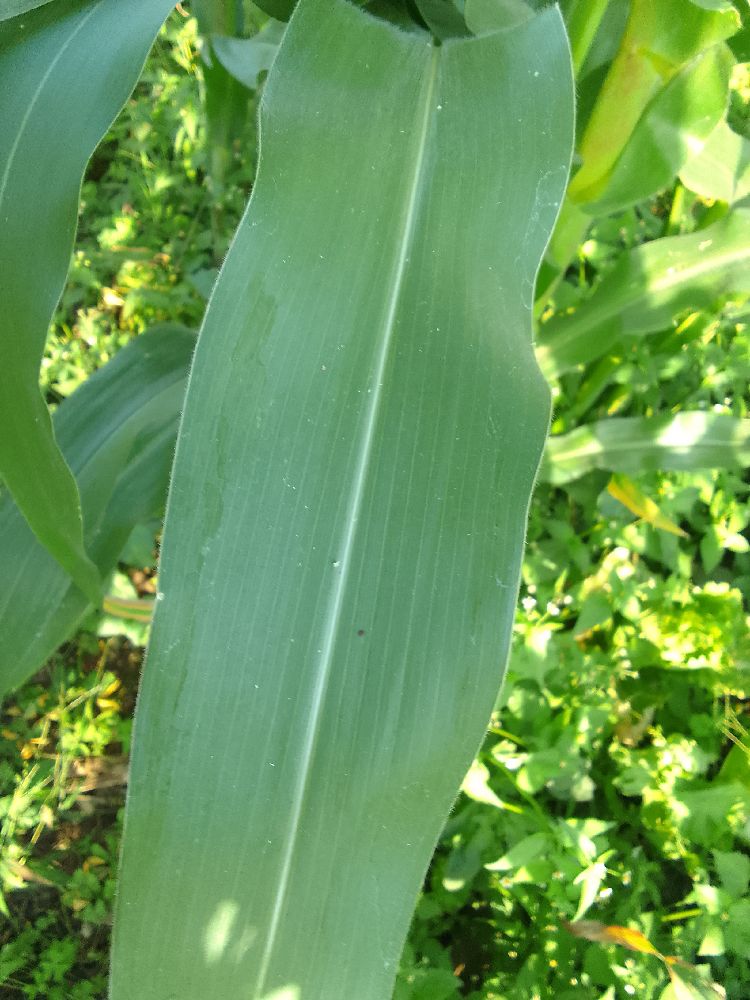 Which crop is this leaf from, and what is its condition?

maize, healthy
